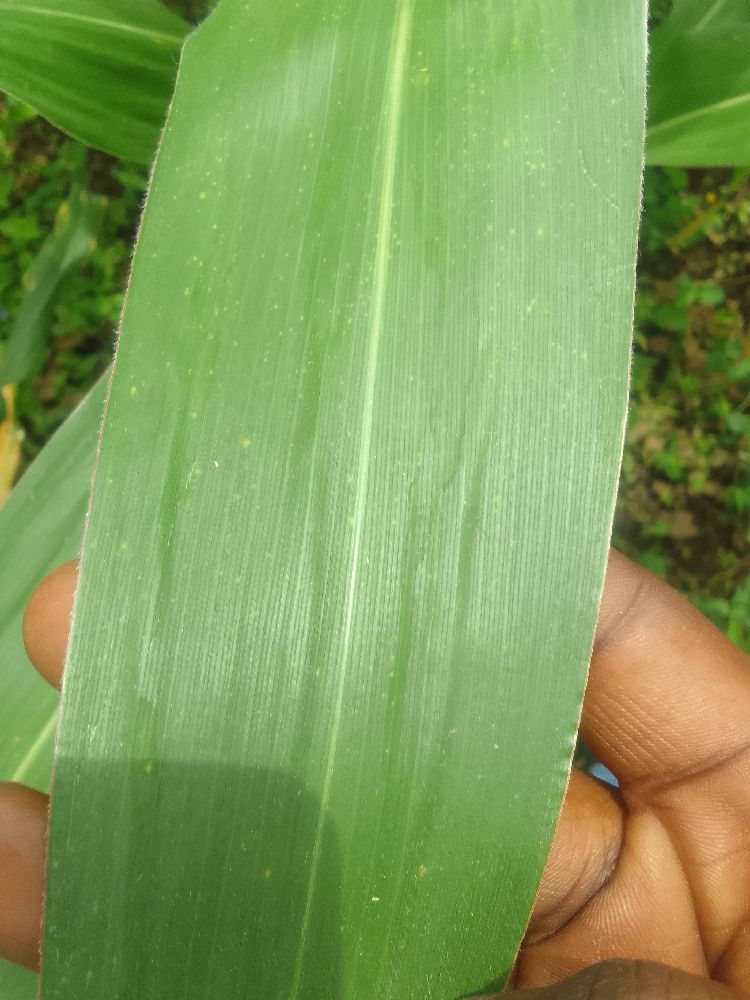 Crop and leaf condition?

maize, healthy
